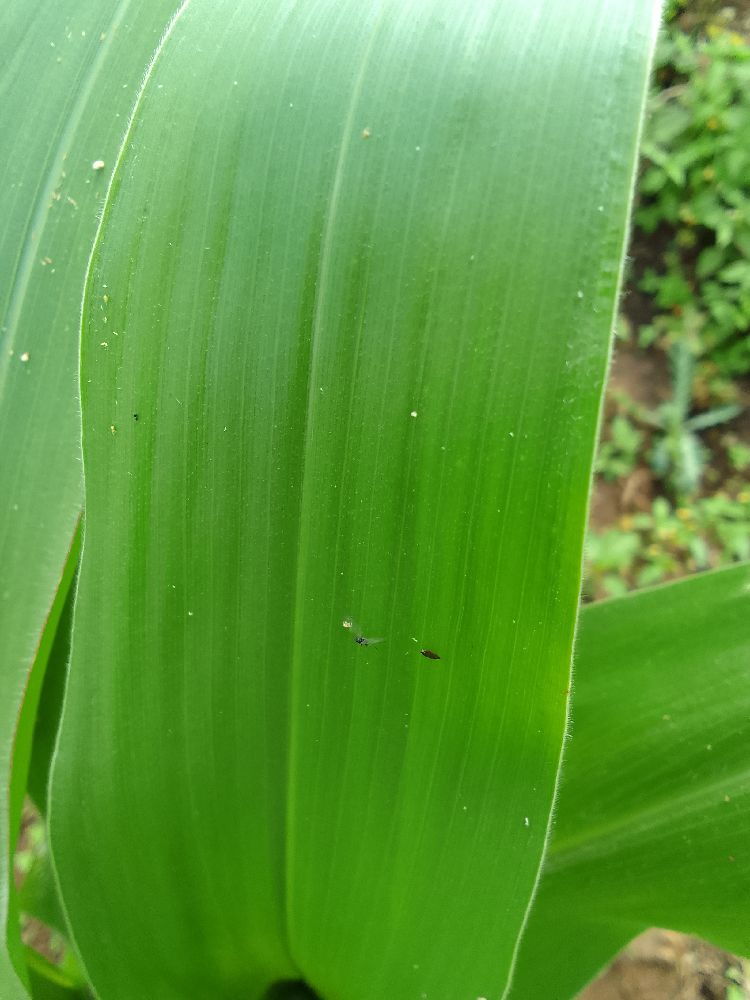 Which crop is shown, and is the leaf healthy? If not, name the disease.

maize, healthy
